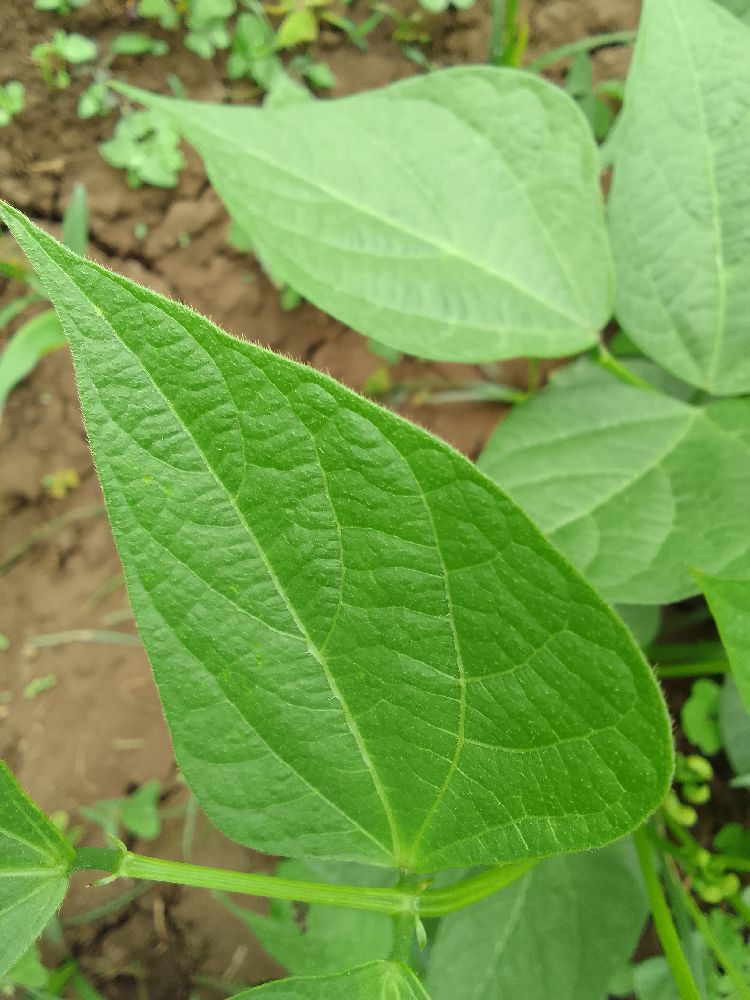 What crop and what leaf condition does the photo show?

common bean, healthy
